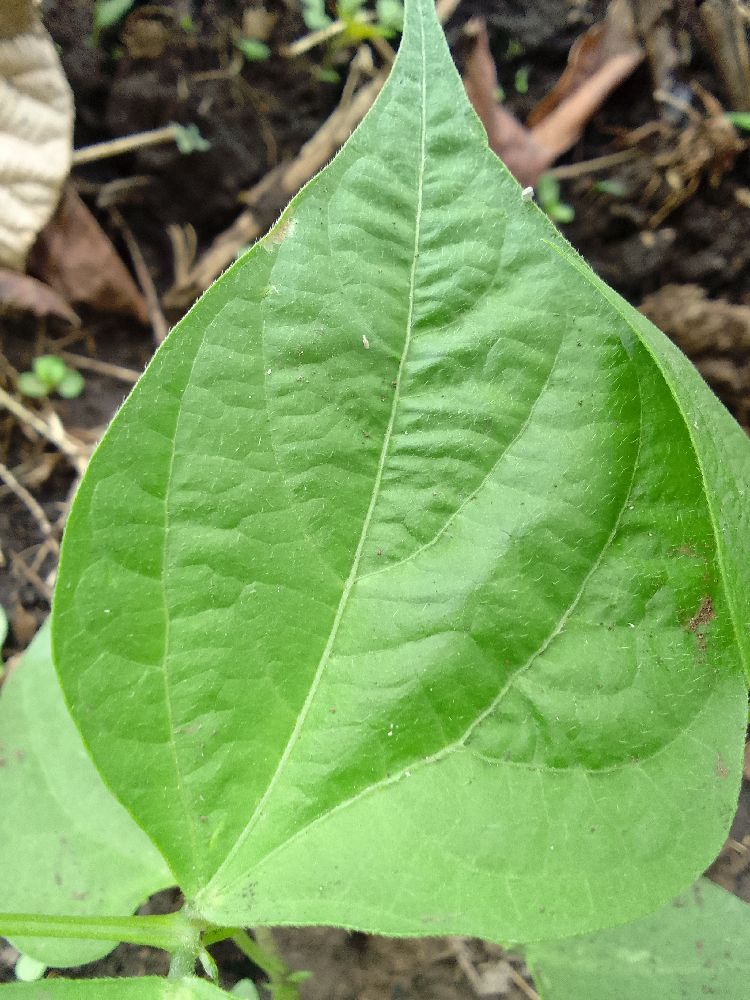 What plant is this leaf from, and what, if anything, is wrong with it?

common bean, healthy
